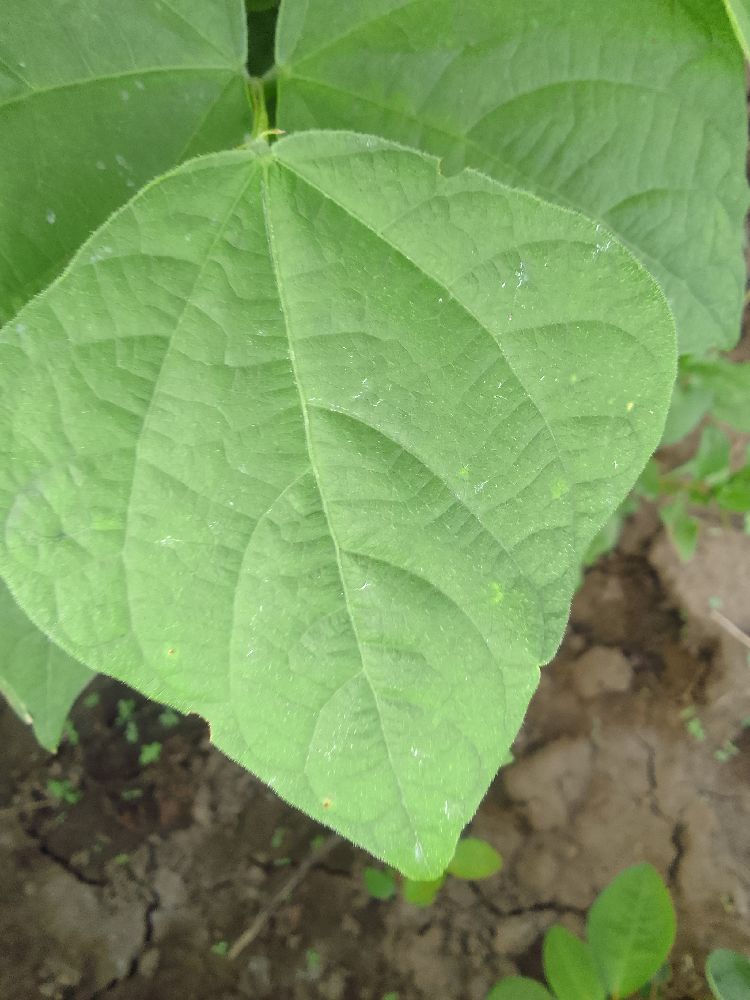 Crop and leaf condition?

common bean, healthy
